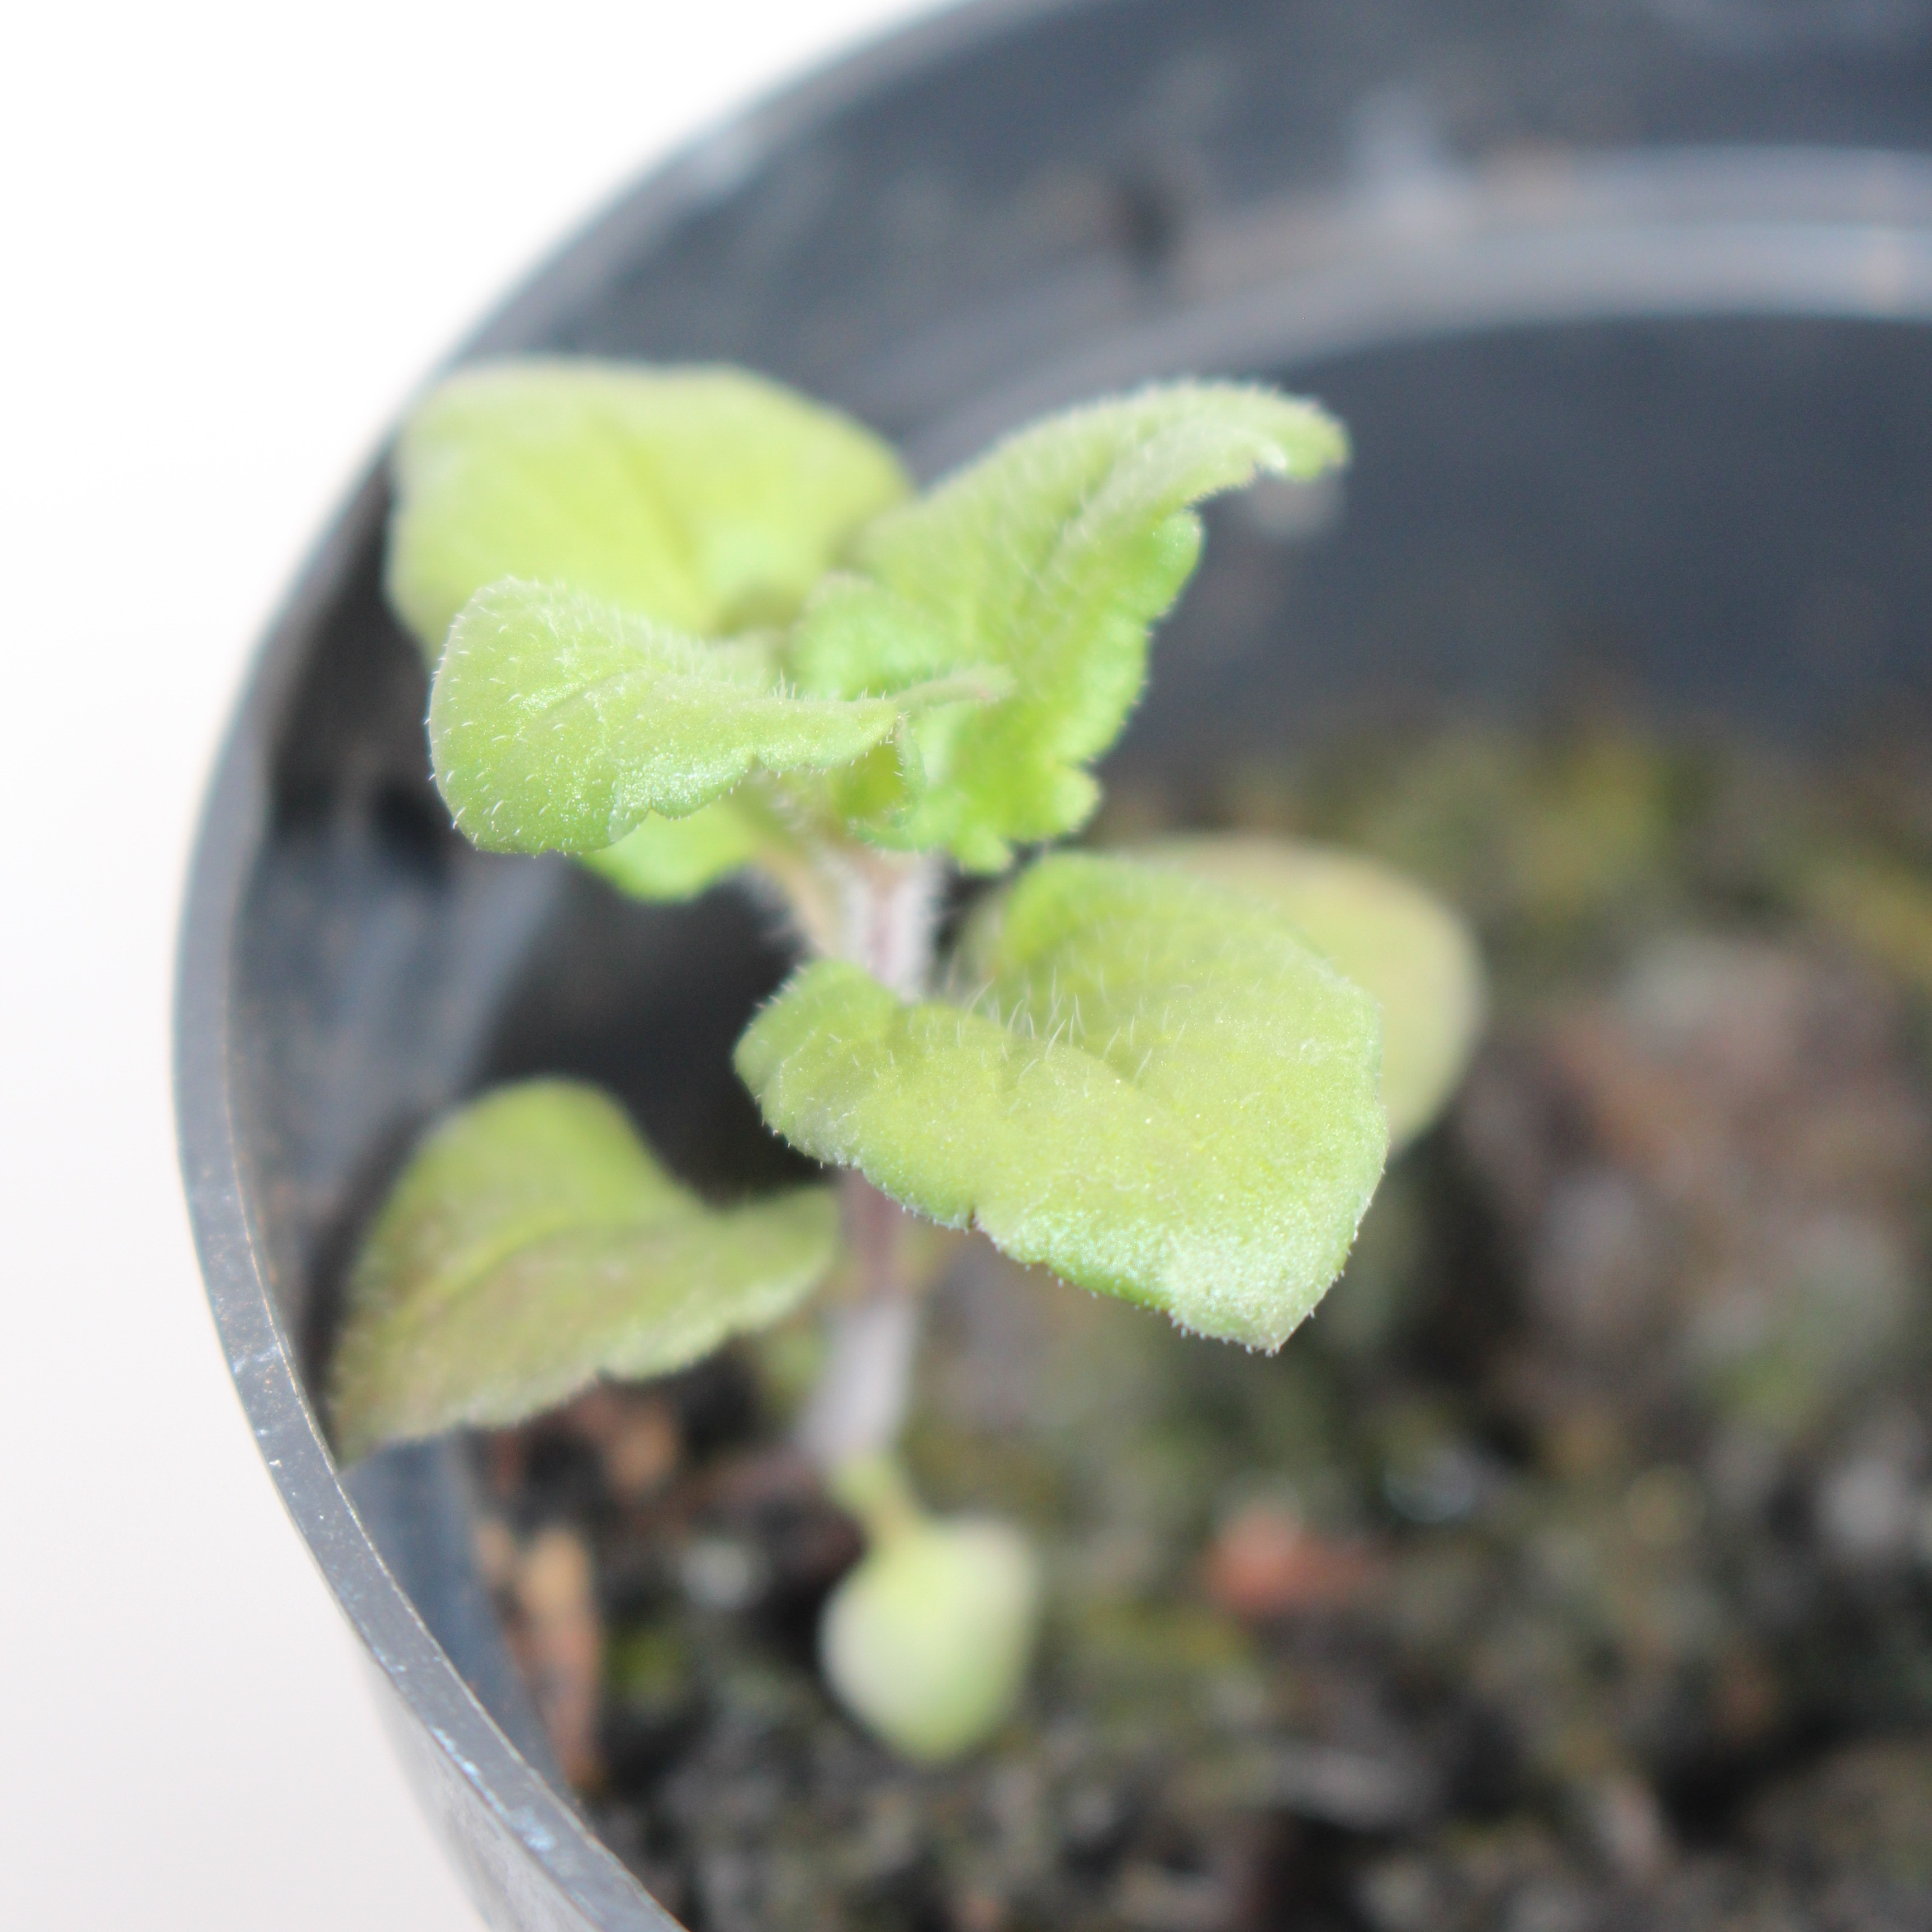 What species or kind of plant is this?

Veronica persica
